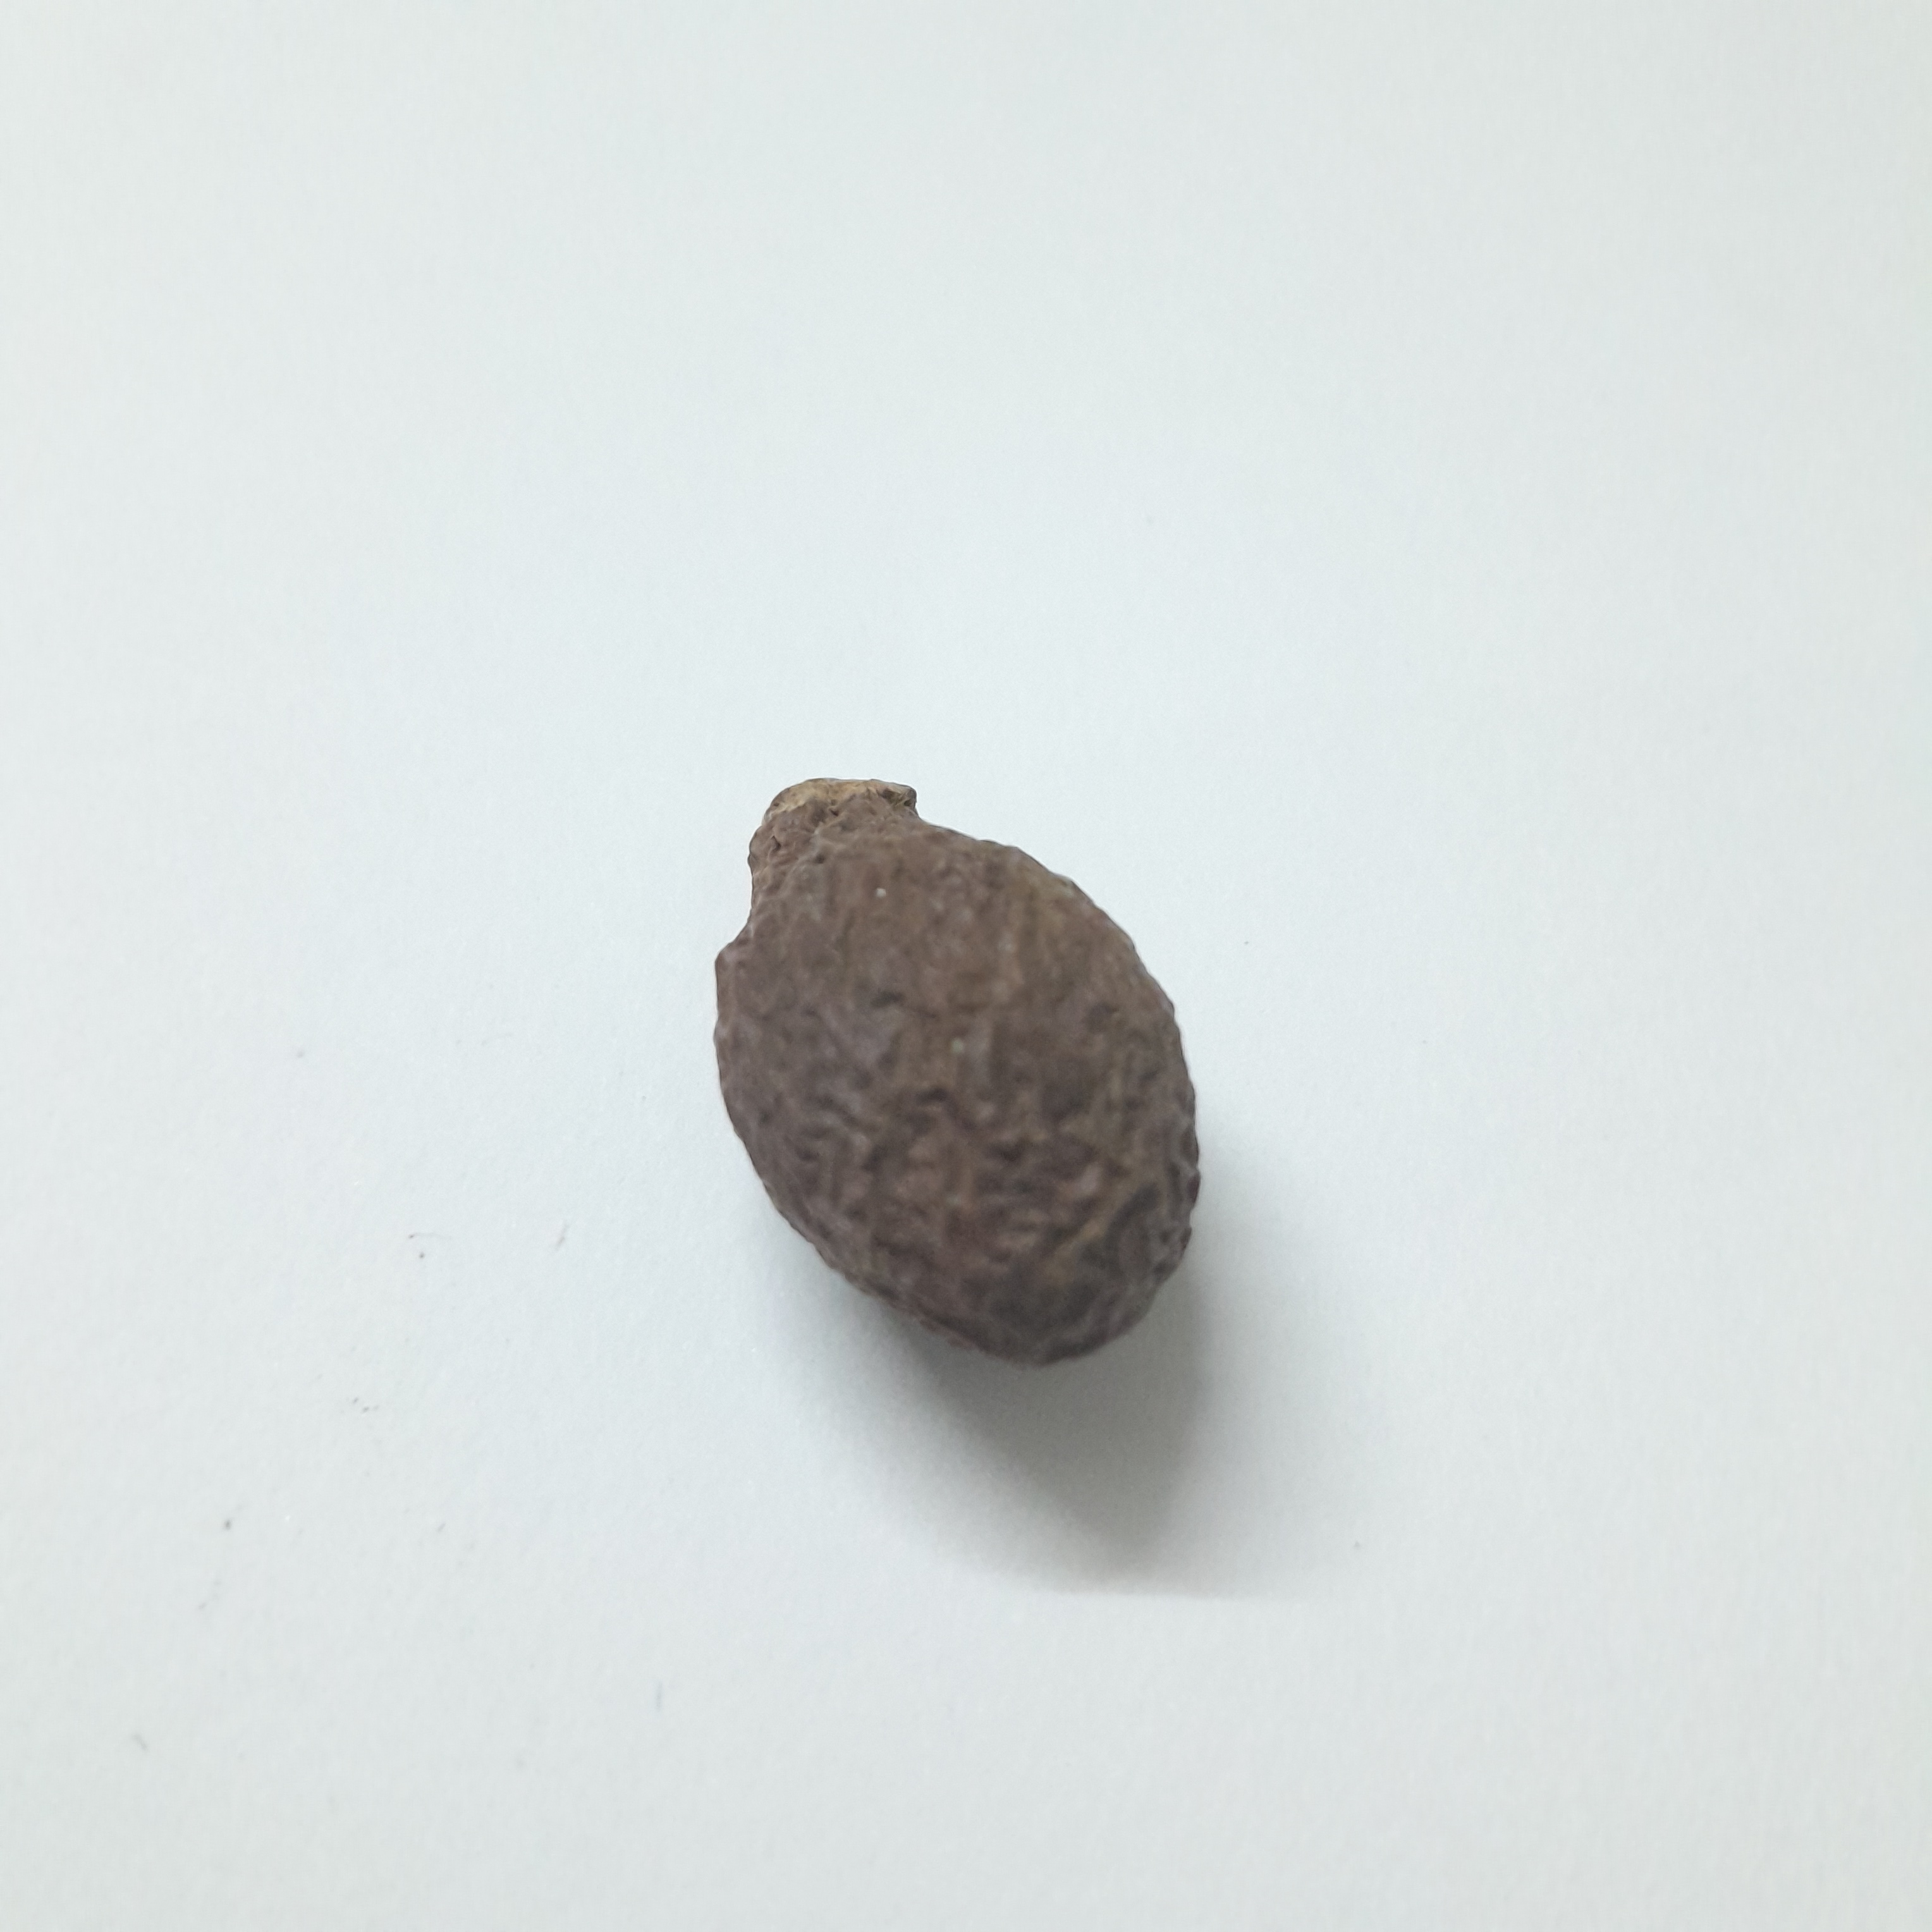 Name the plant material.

niranjanphal
